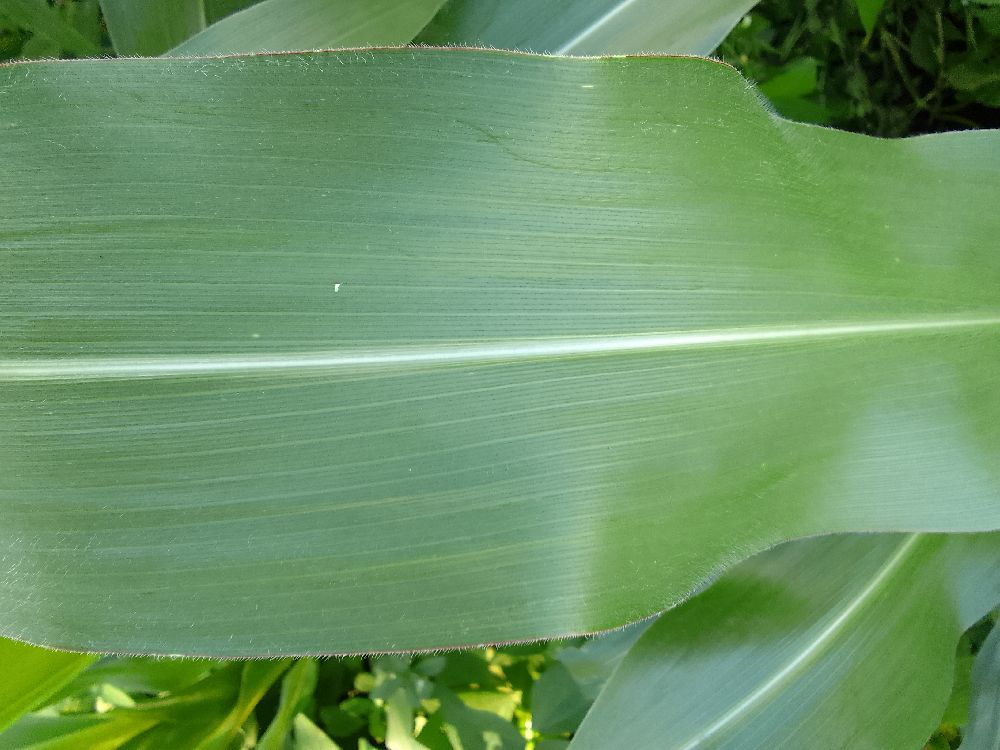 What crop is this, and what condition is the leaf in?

maize, healthy
